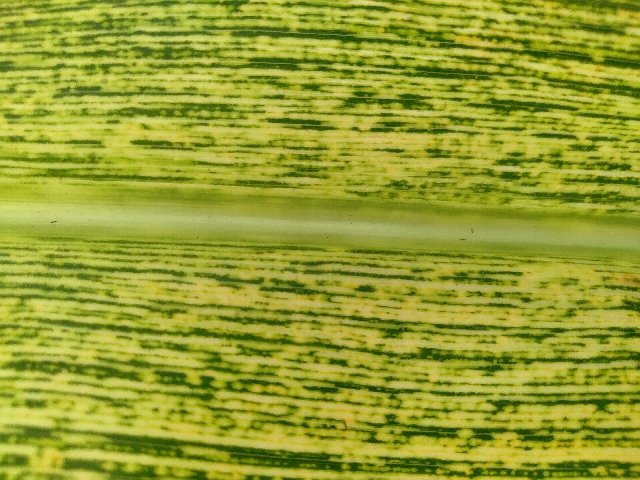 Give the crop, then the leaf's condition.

maize, maize streak virus
